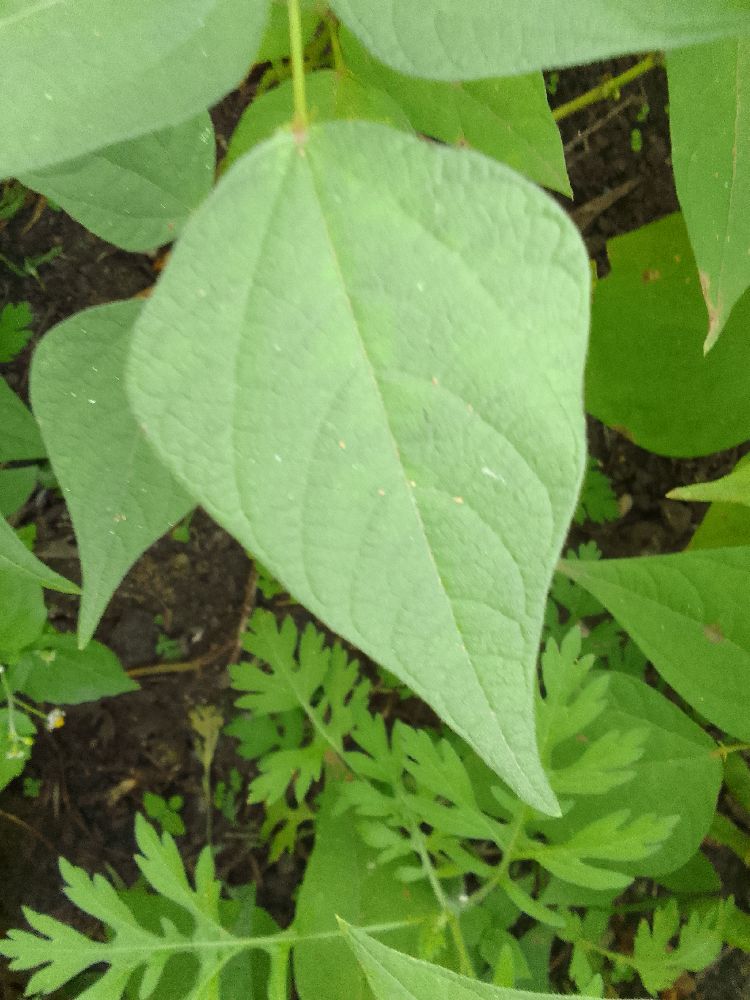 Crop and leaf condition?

common bean, healthy
